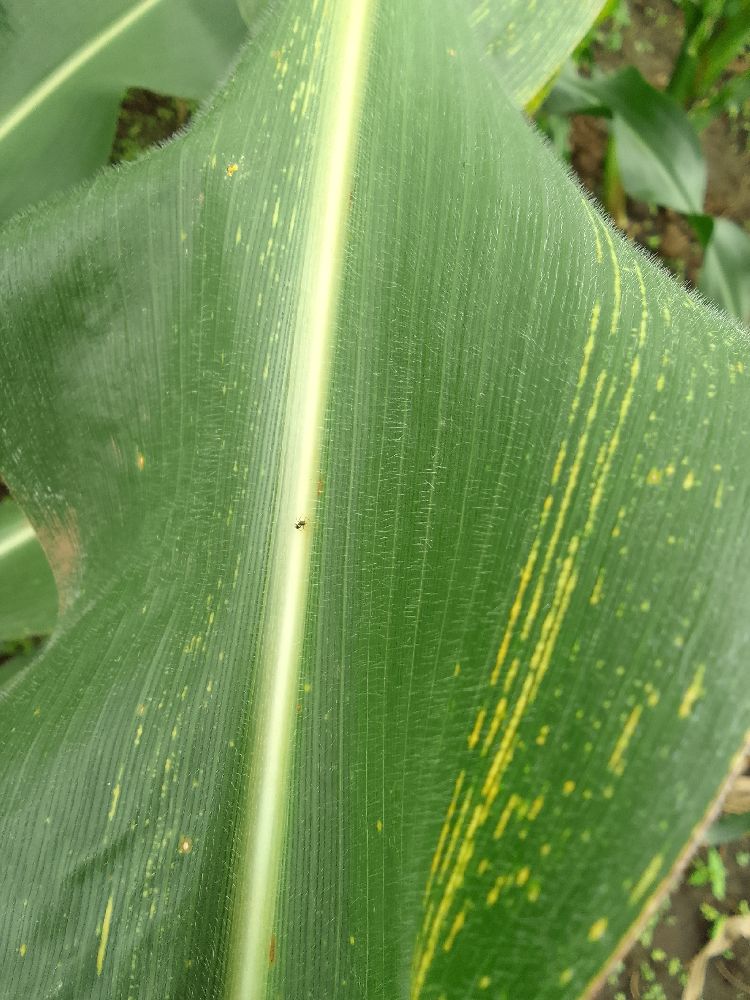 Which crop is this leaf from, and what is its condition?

maize, maize streak virus
